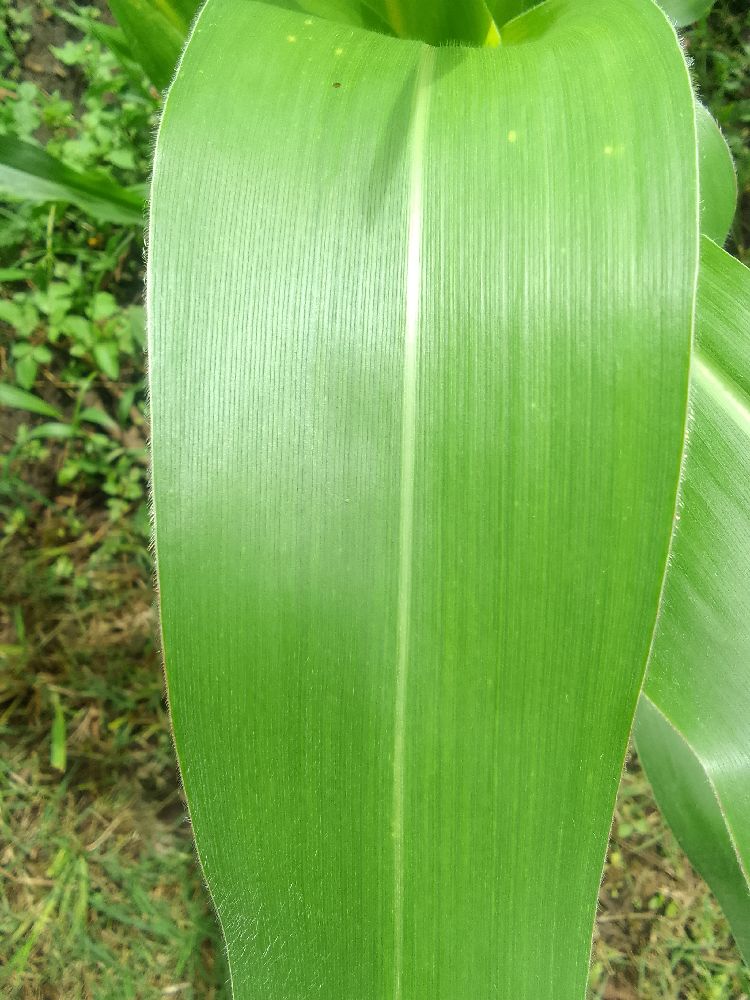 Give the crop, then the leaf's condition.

maize, healthy
